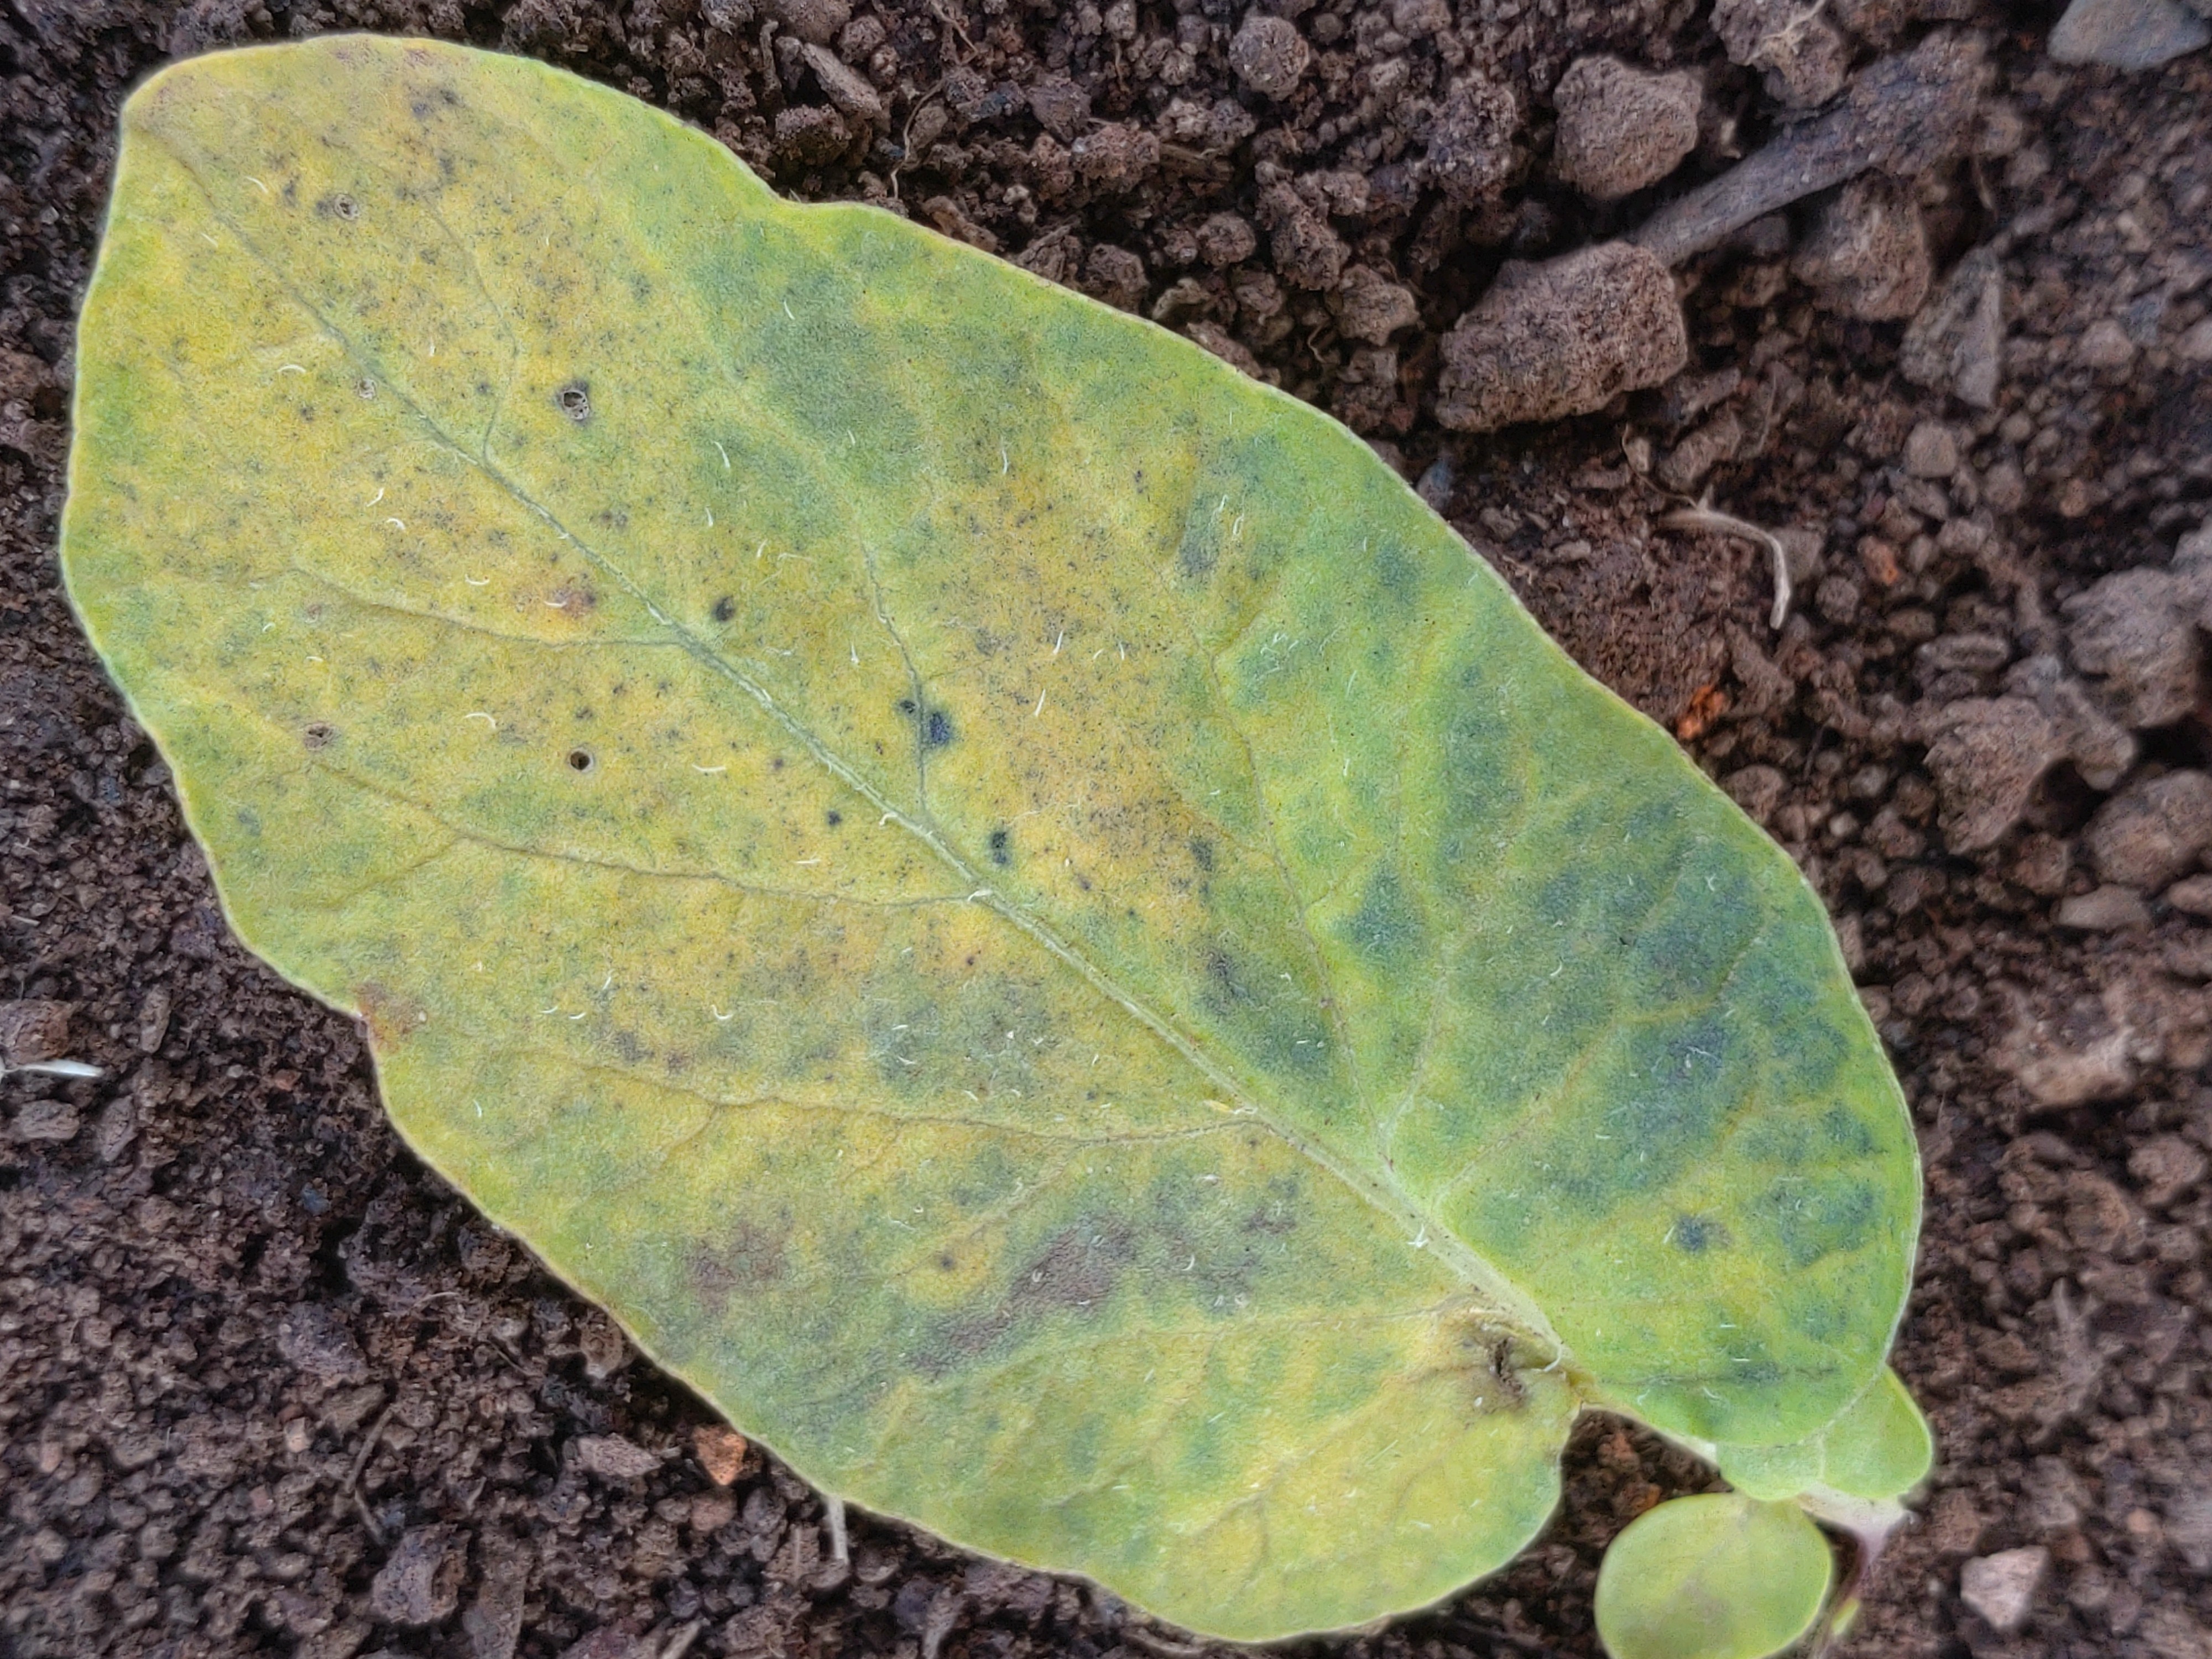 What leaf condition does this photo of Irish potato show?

late blight
